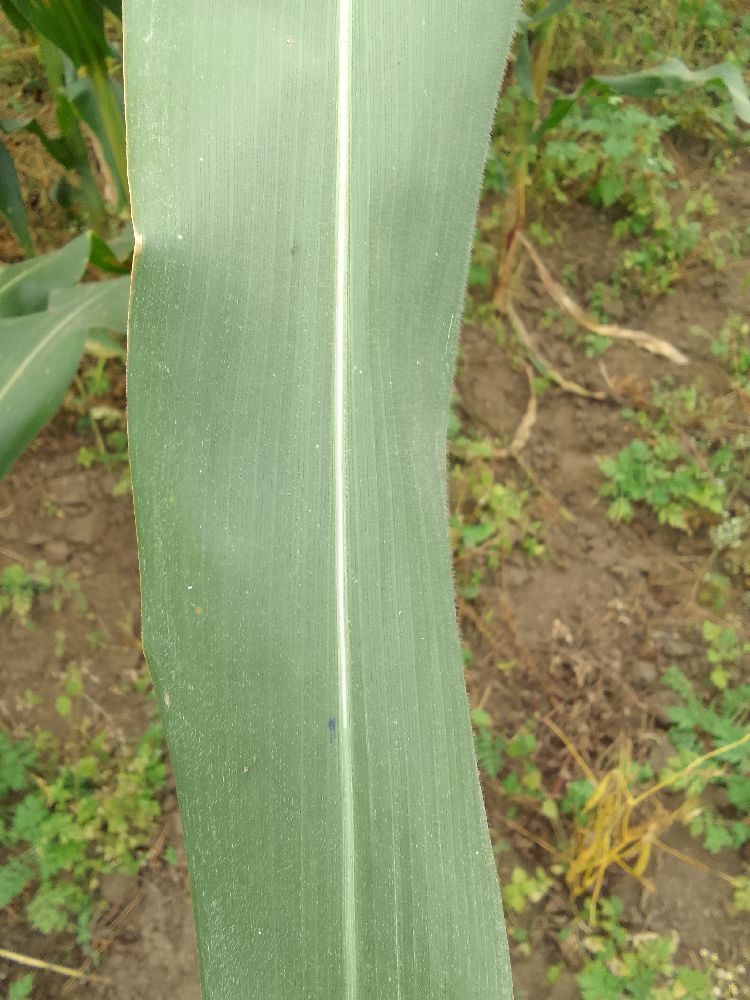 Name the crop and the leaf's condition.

maize, healthy
